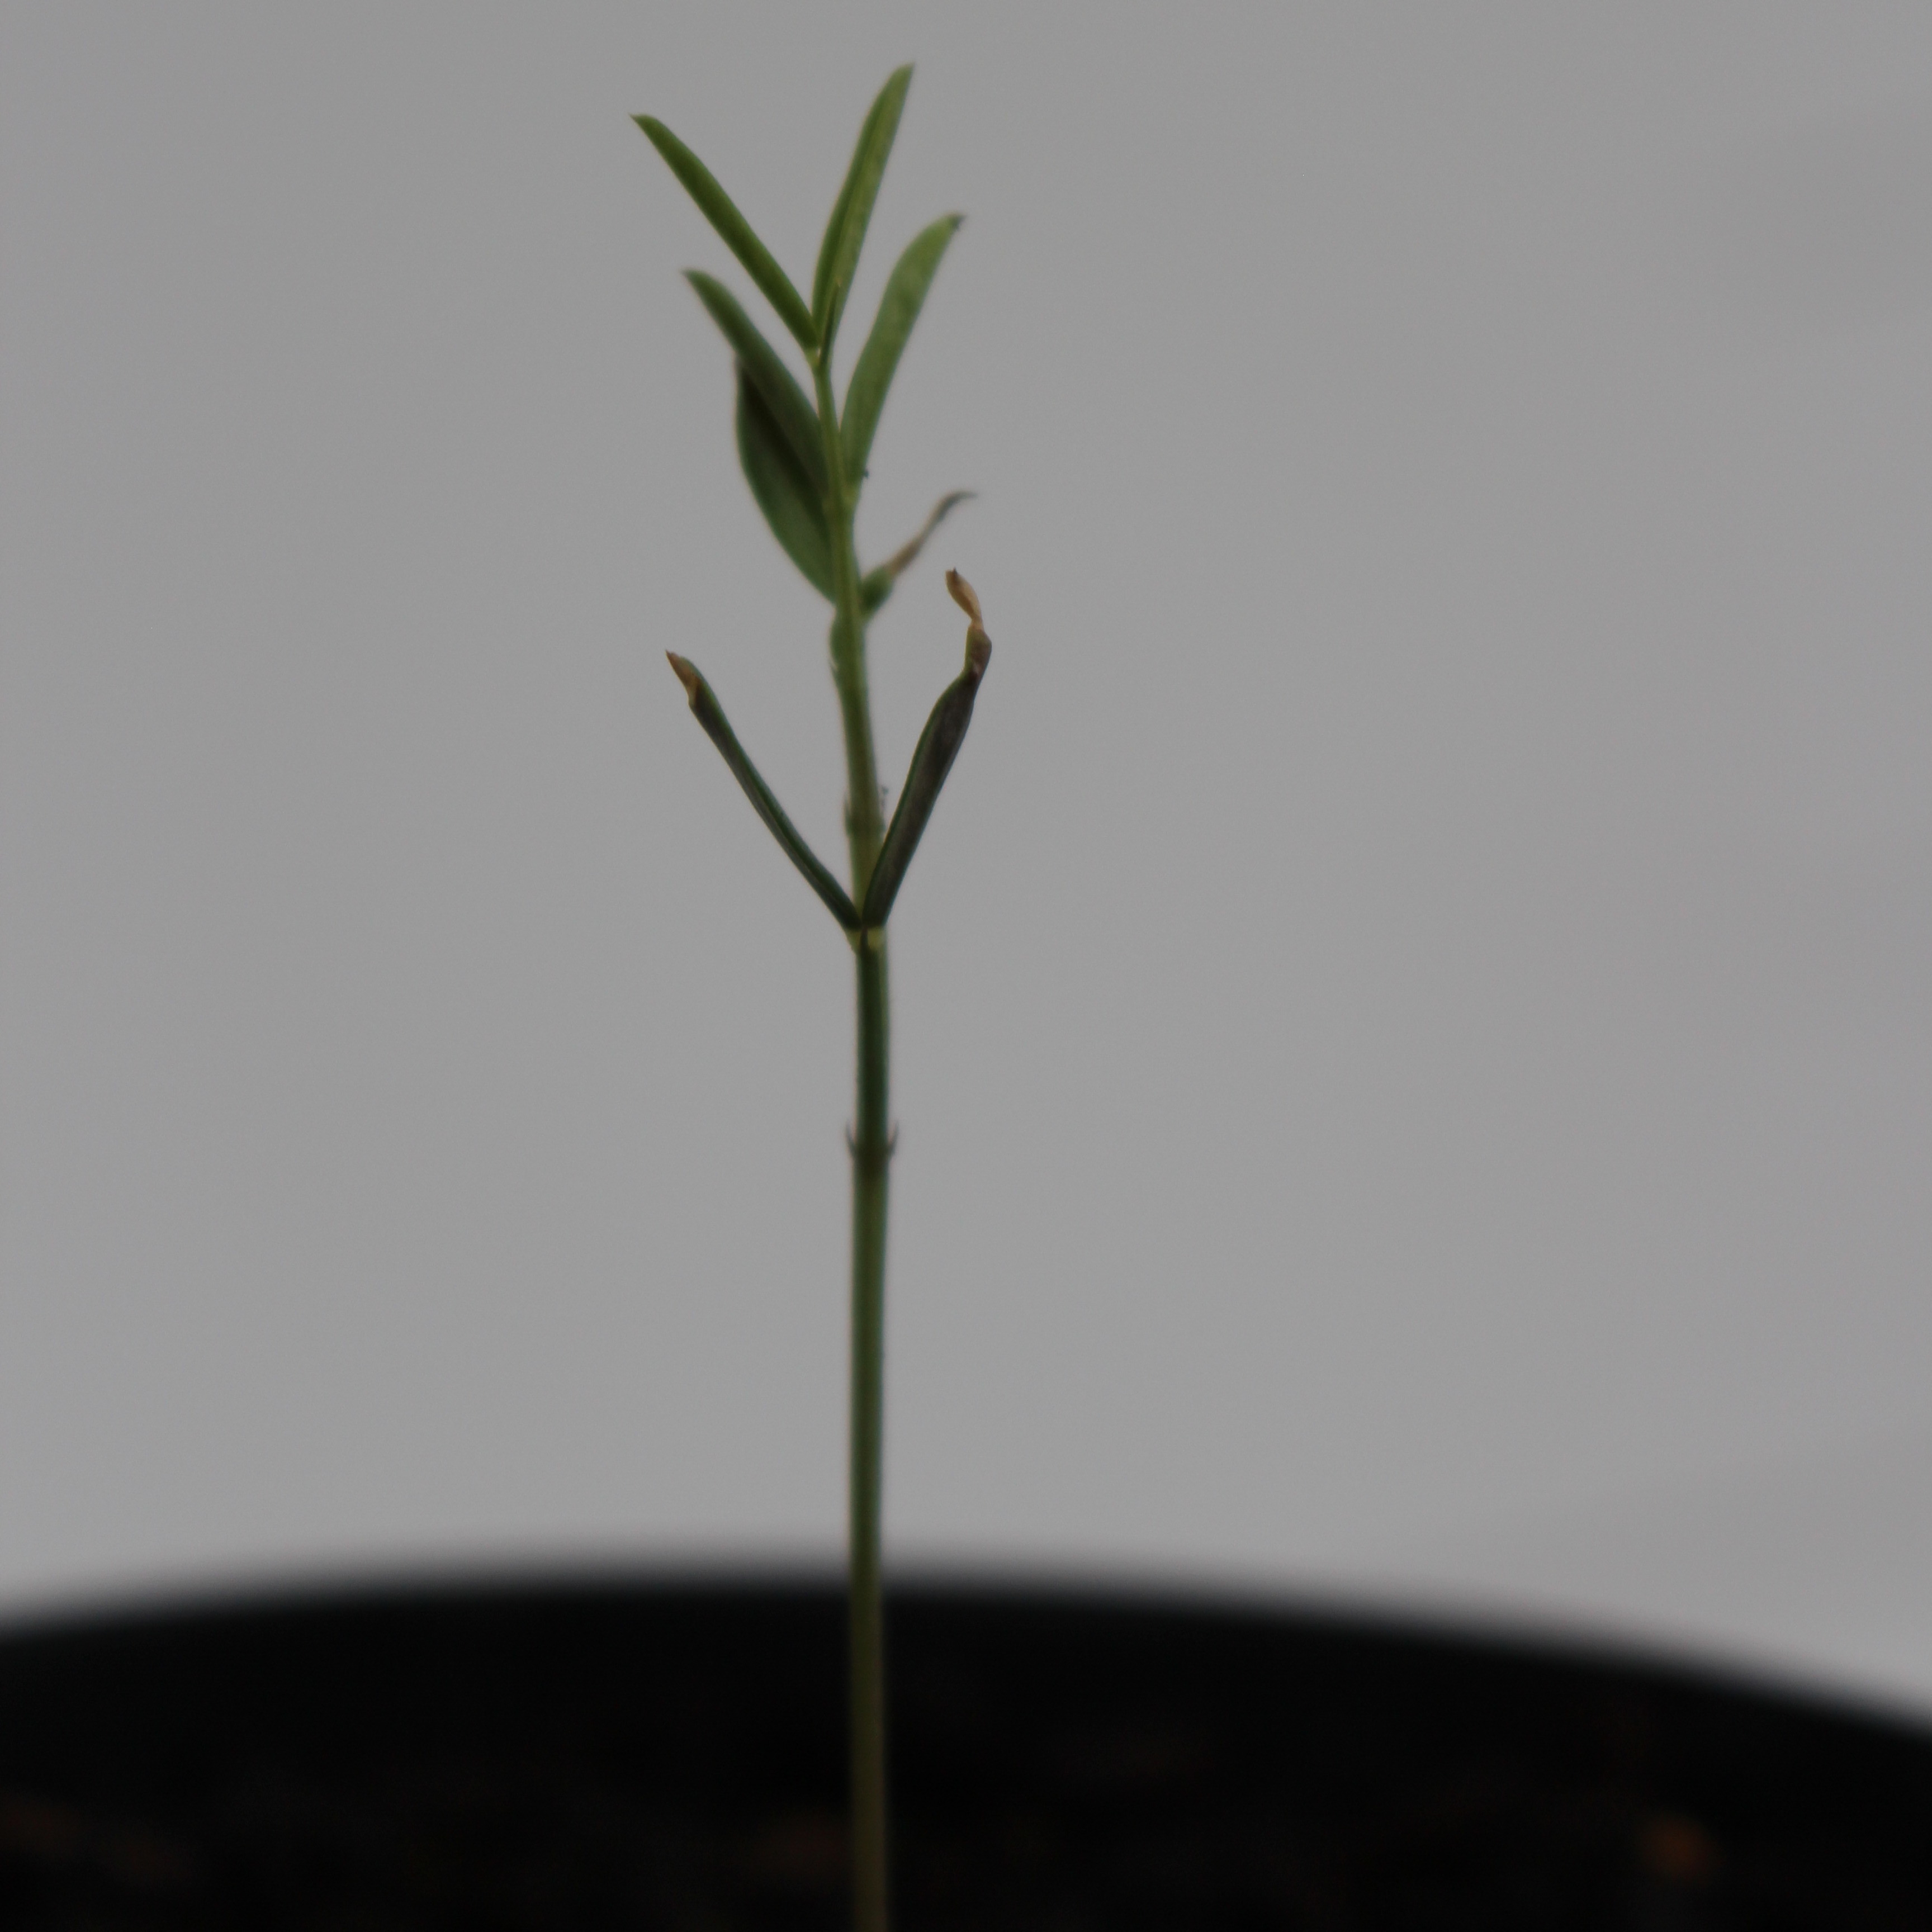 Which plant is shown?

Vicia sativa
